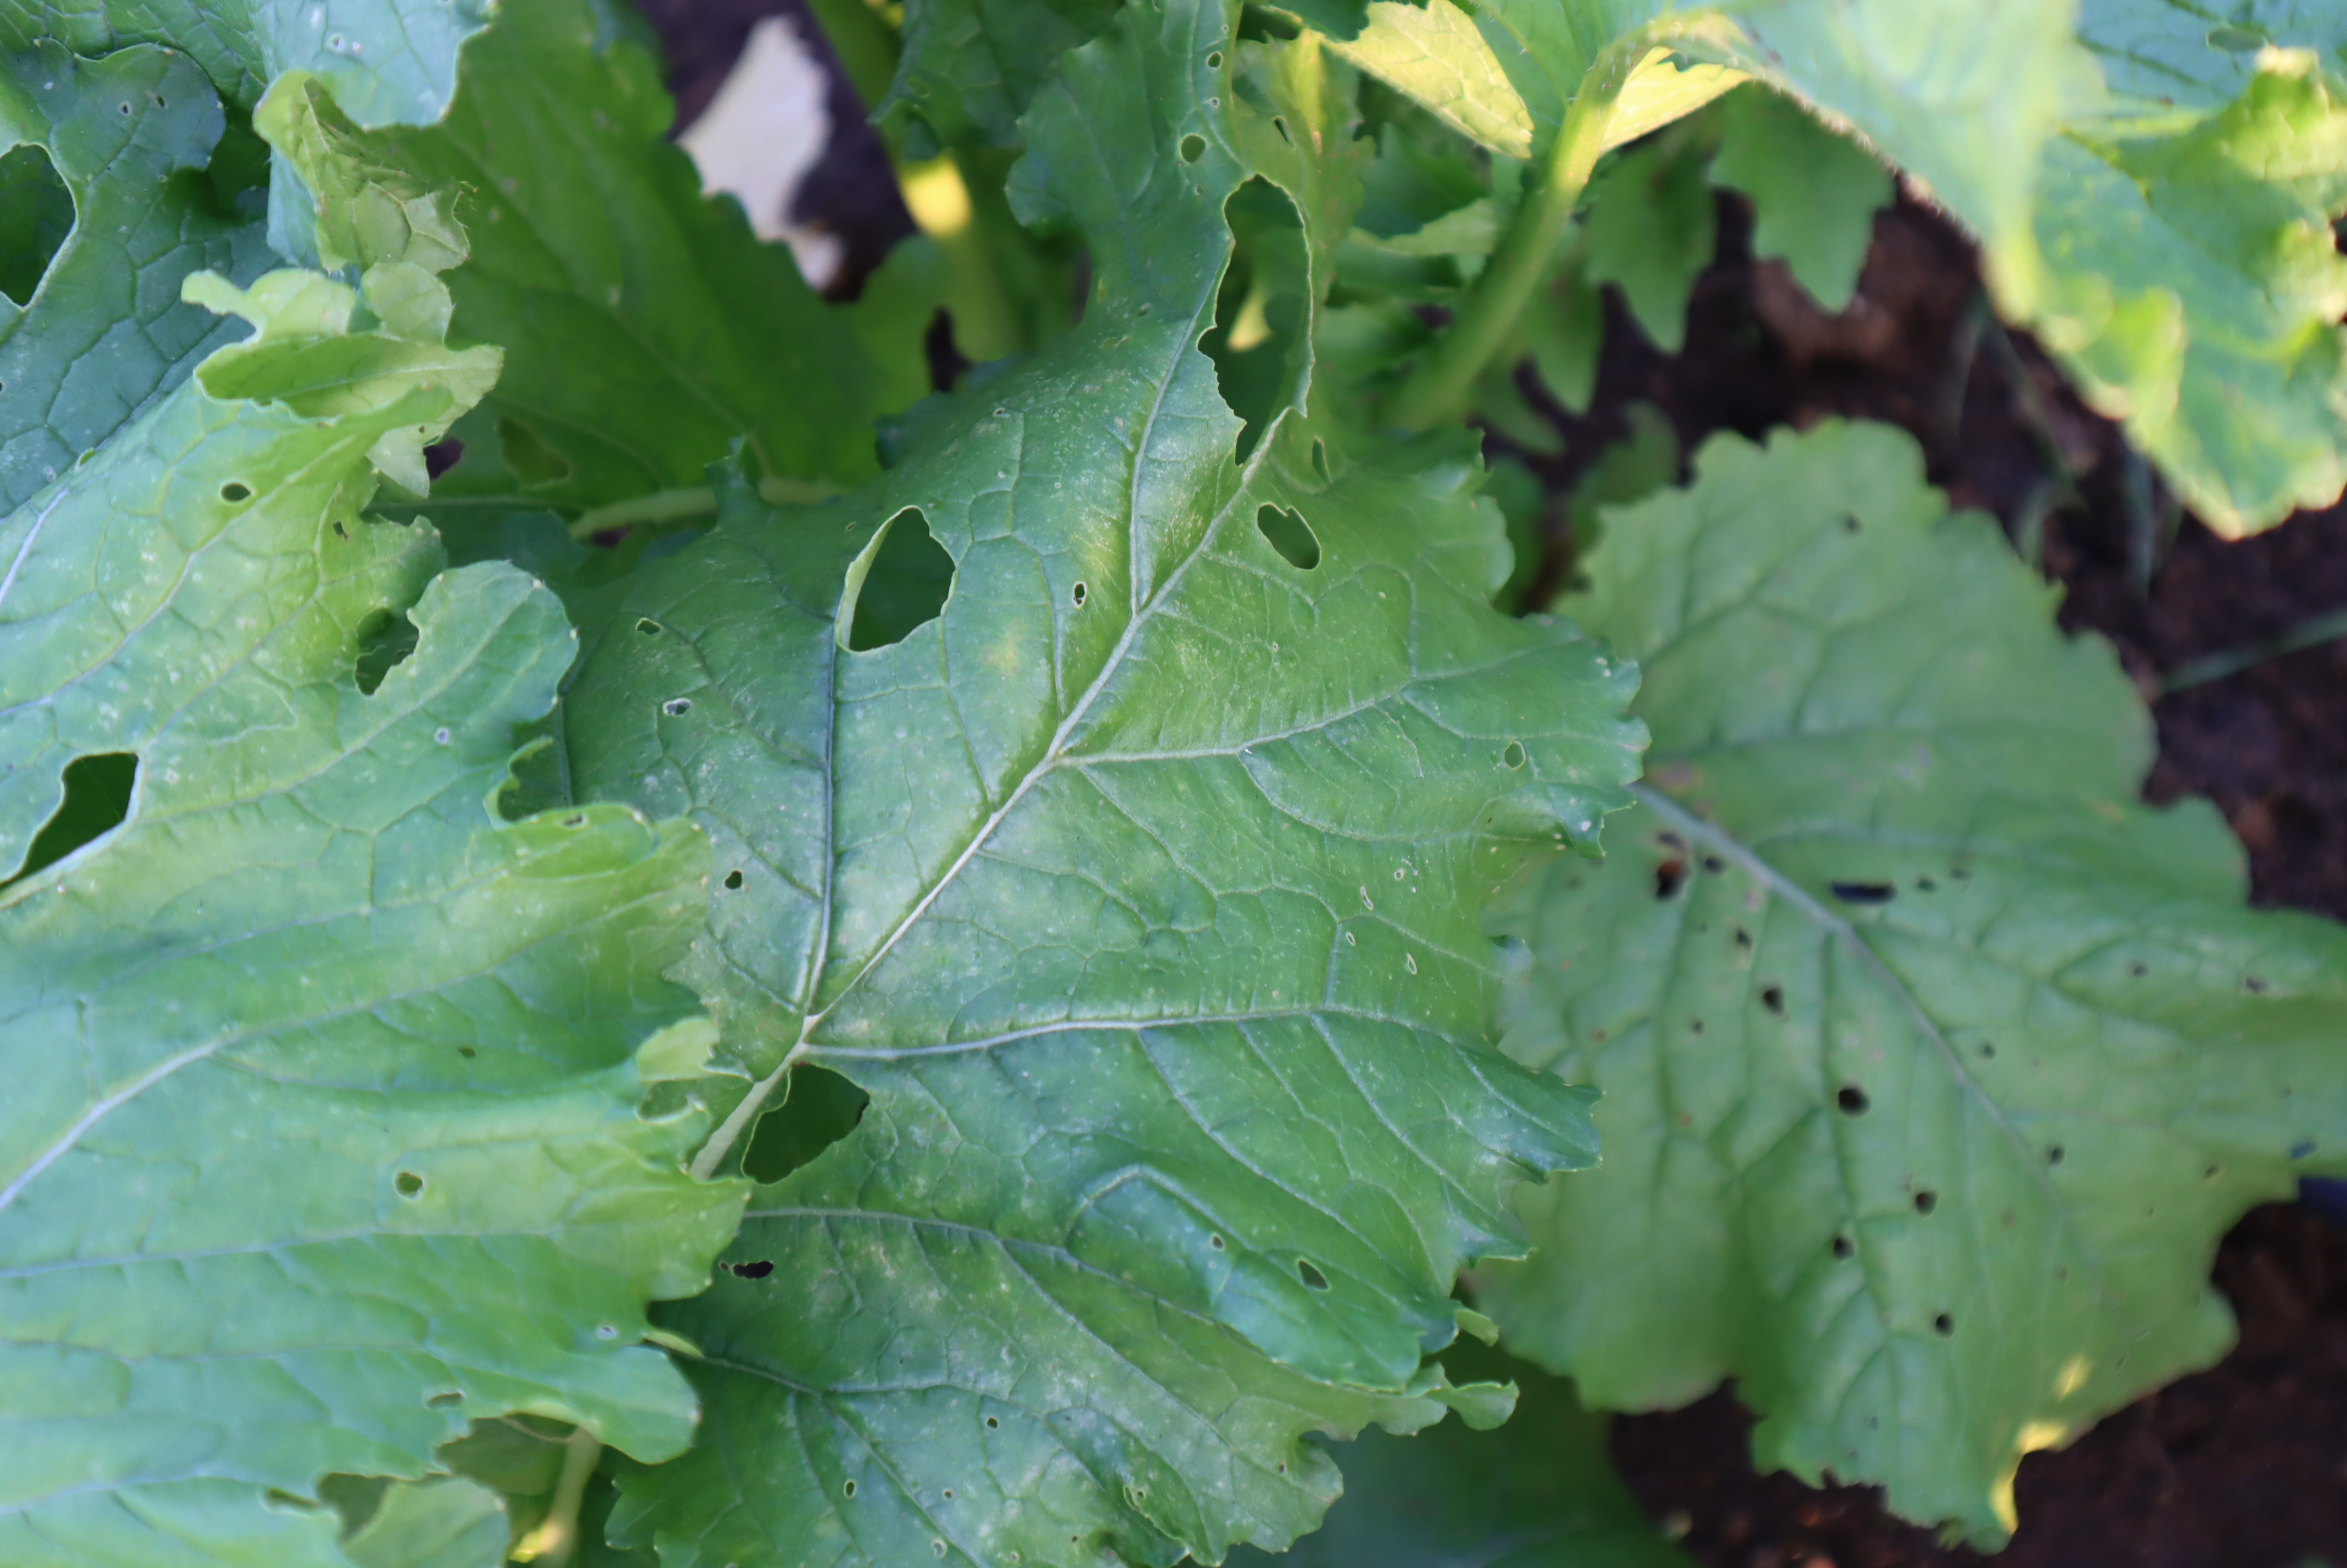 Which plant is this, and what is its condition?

rapini, phytophagous
